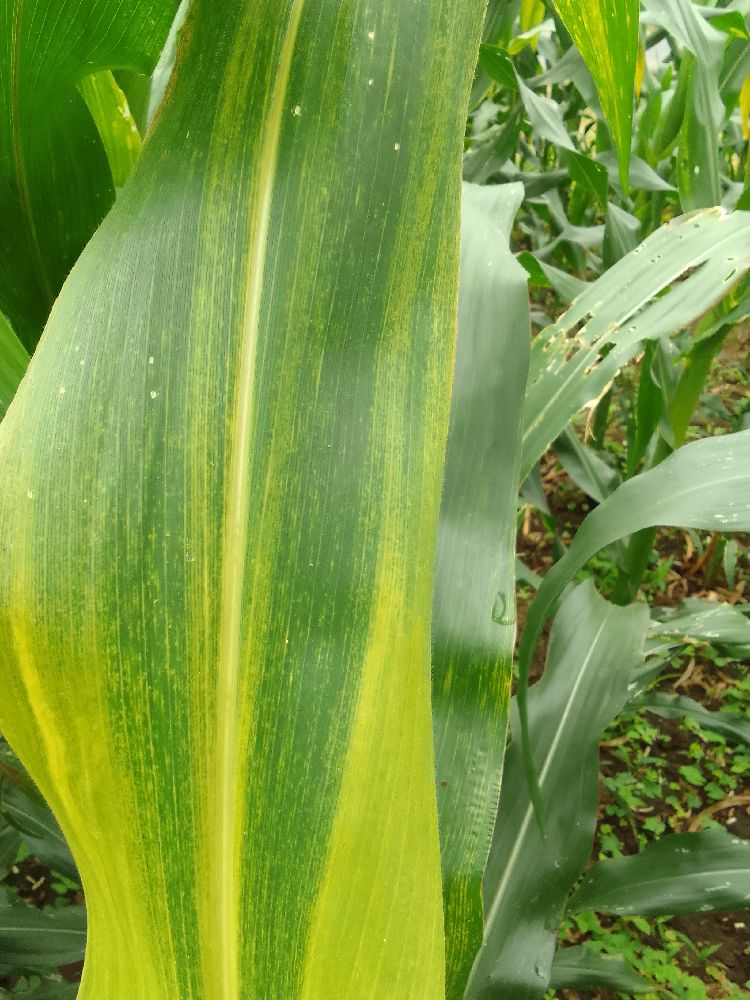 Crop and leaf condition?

maize, maize lethal necrosis
